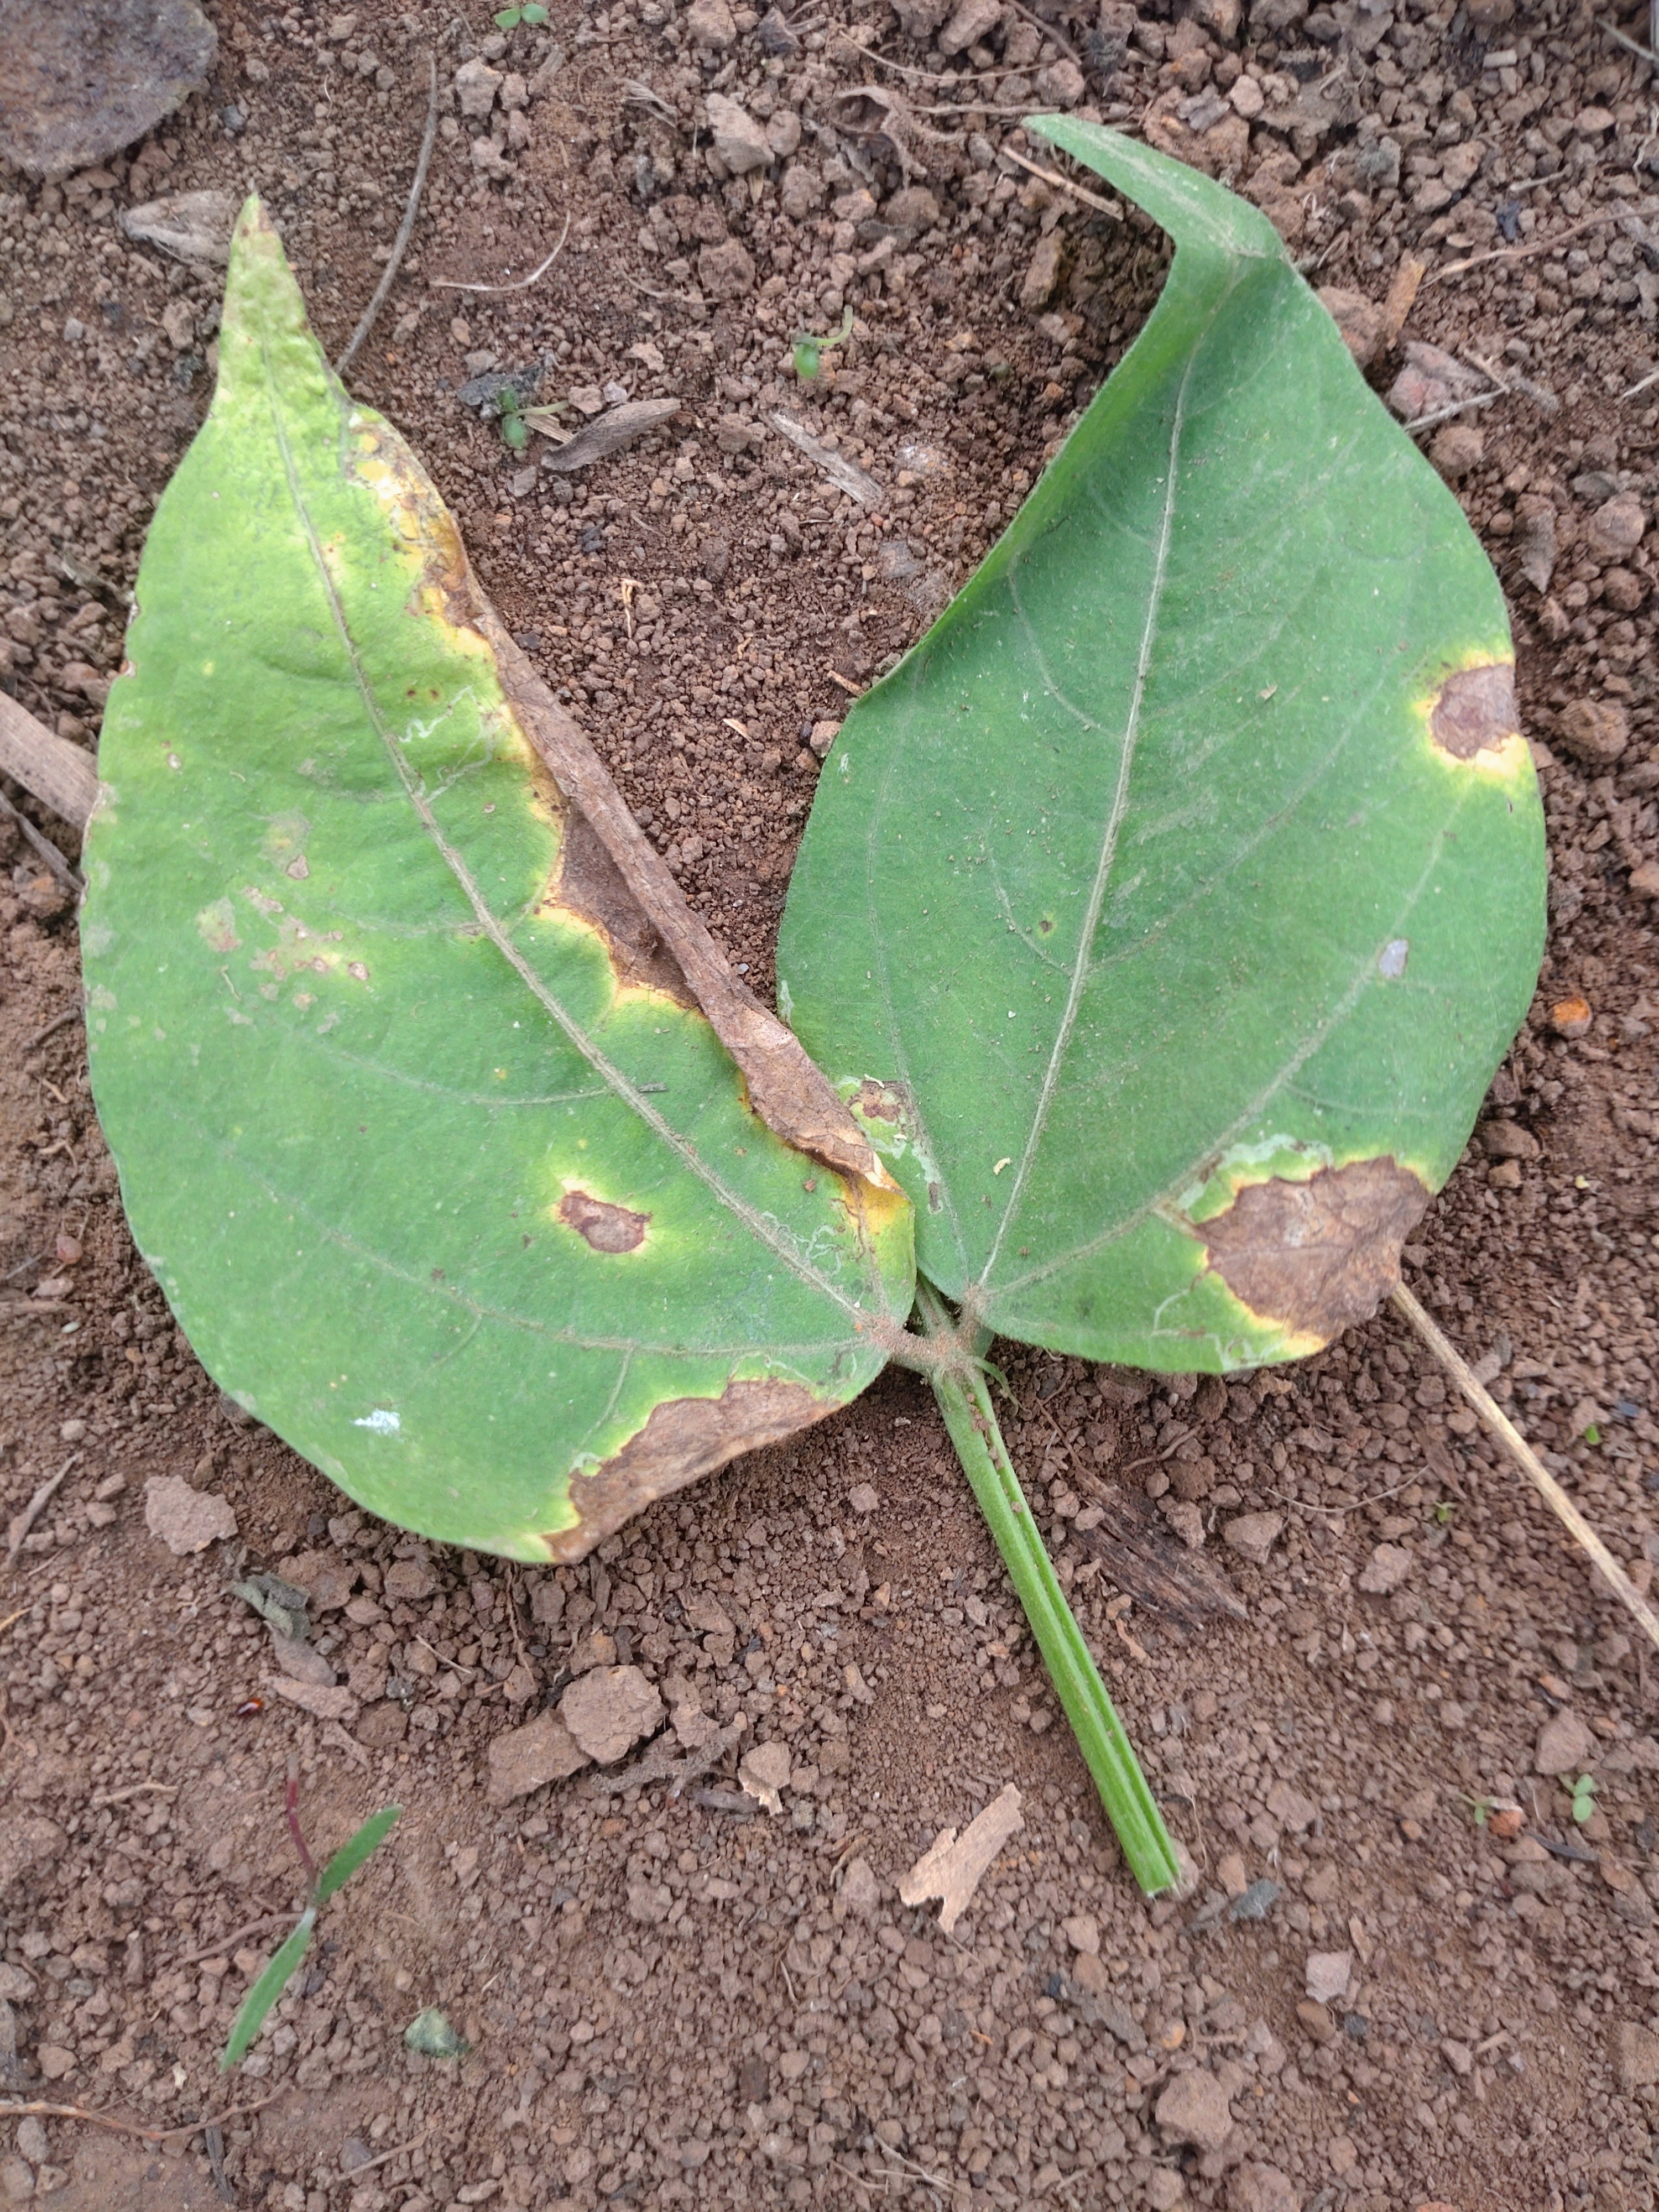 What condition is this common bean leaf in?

anthracnose
